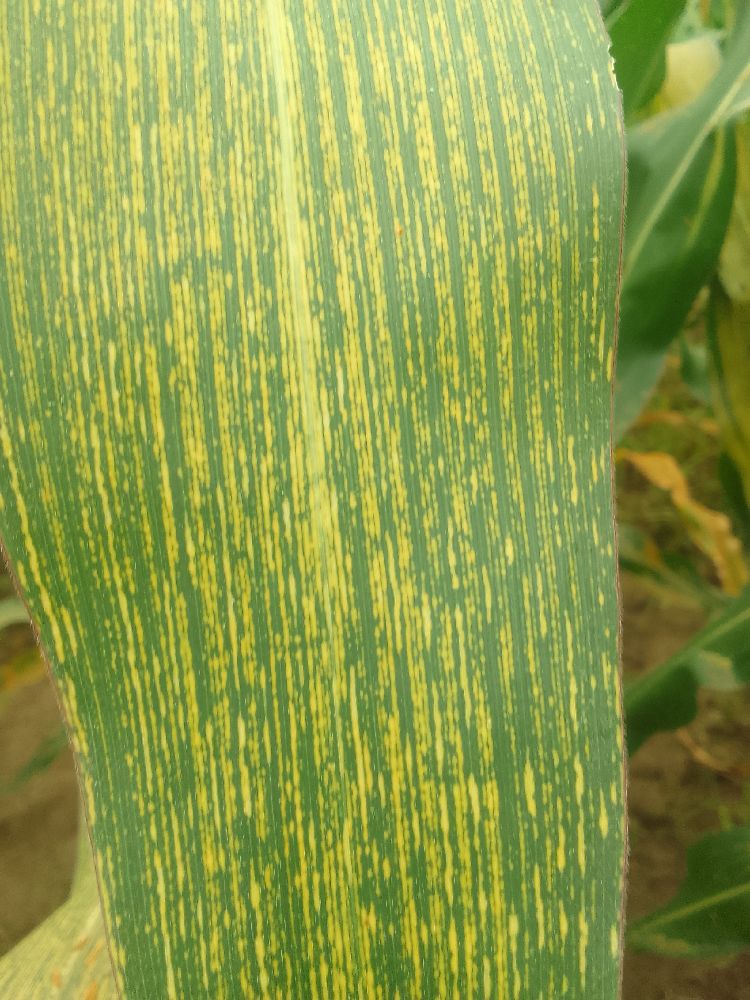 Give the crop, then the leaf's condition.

maize, maize streak virus
